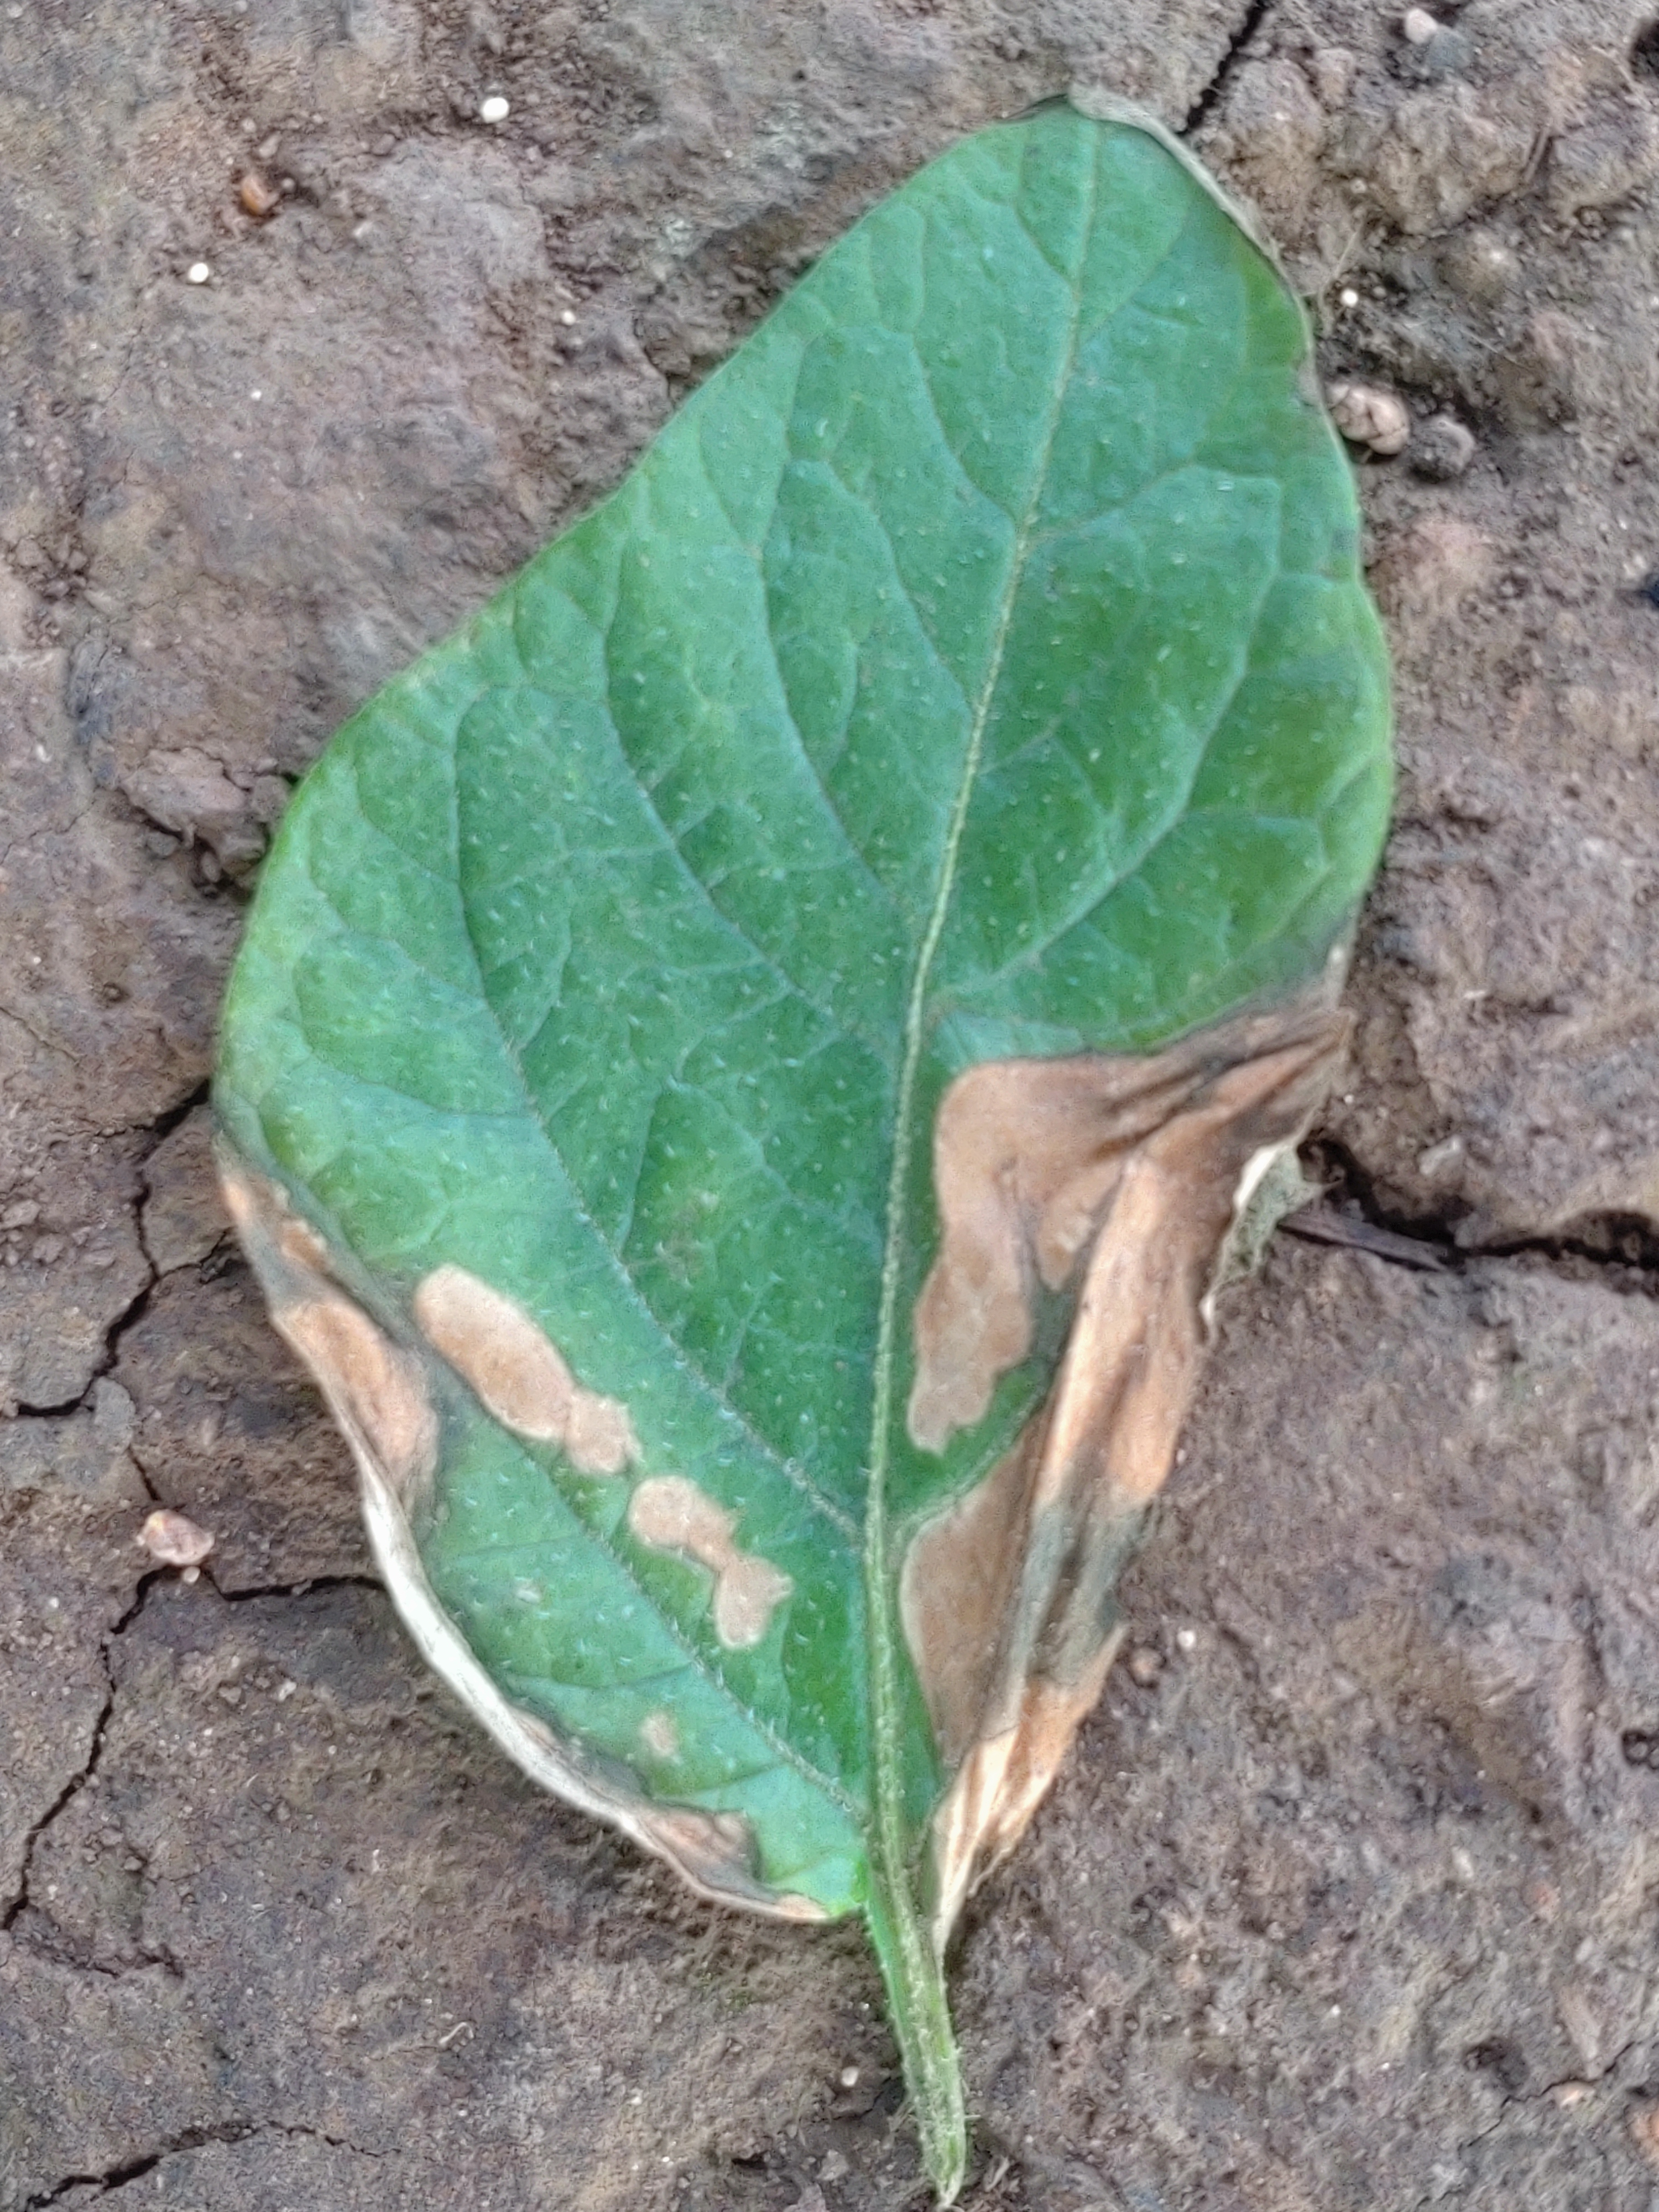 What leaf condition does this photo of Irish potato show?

early blight
